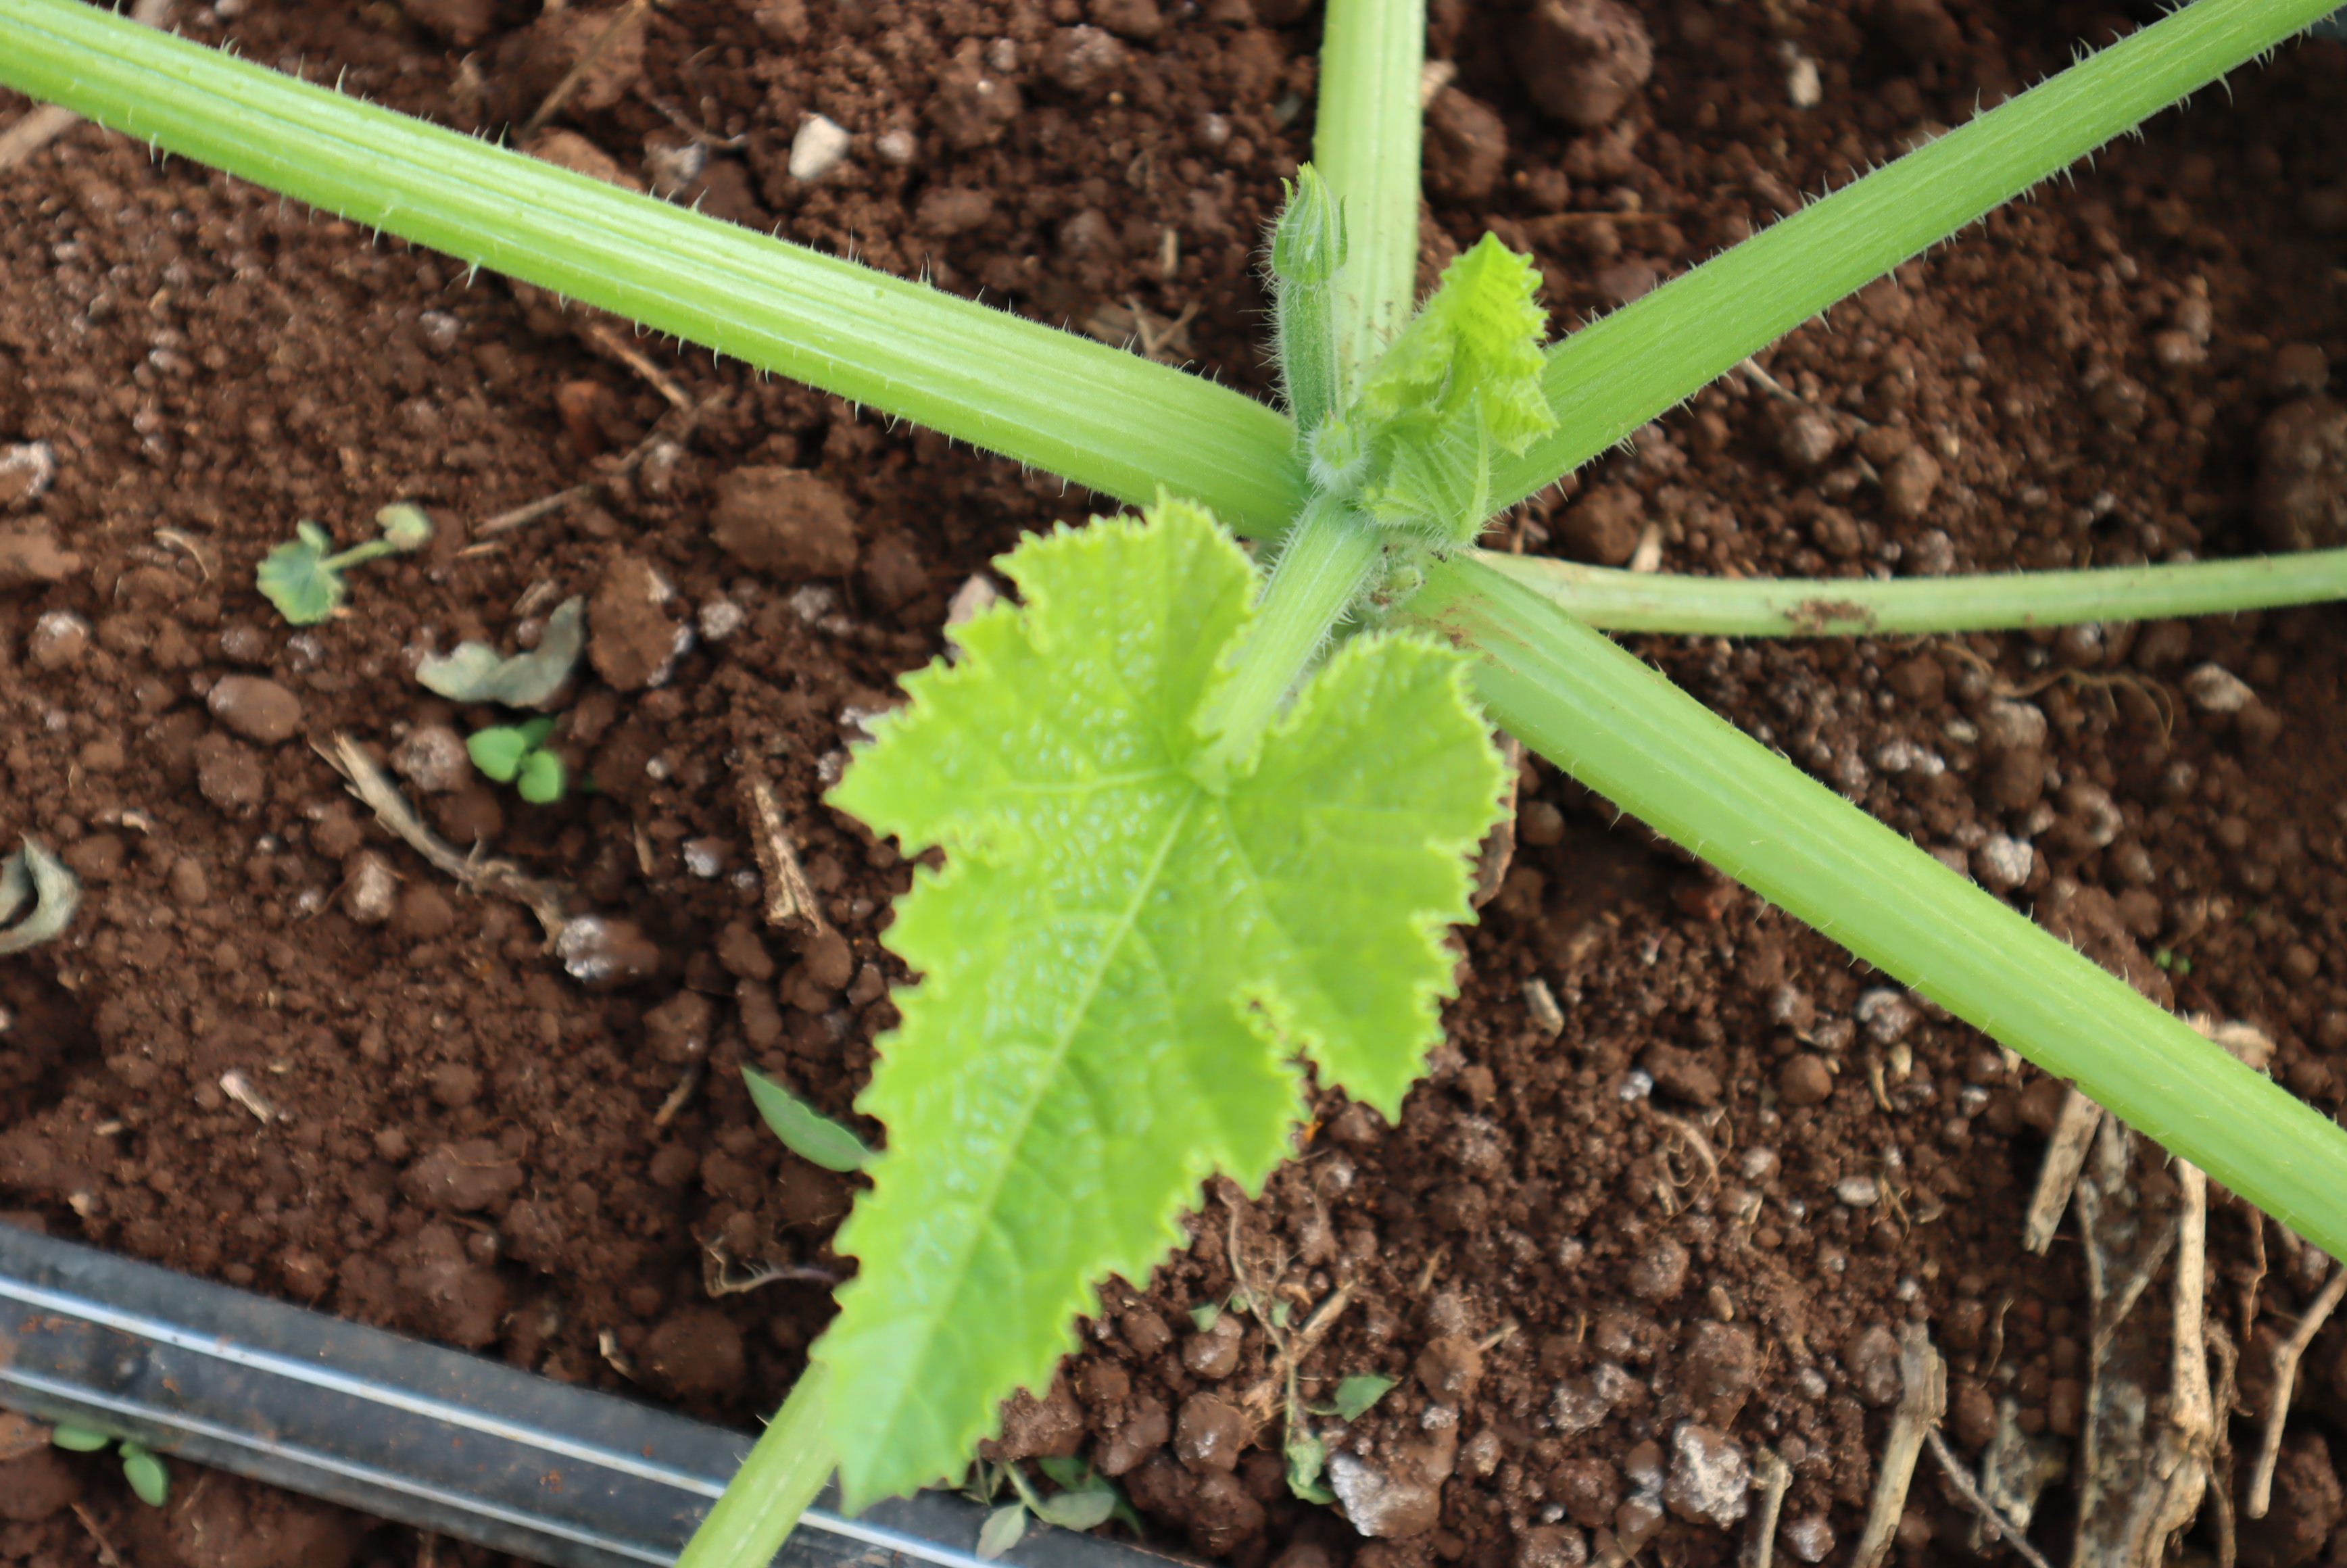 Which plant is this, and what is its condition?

zucchini, healthy
